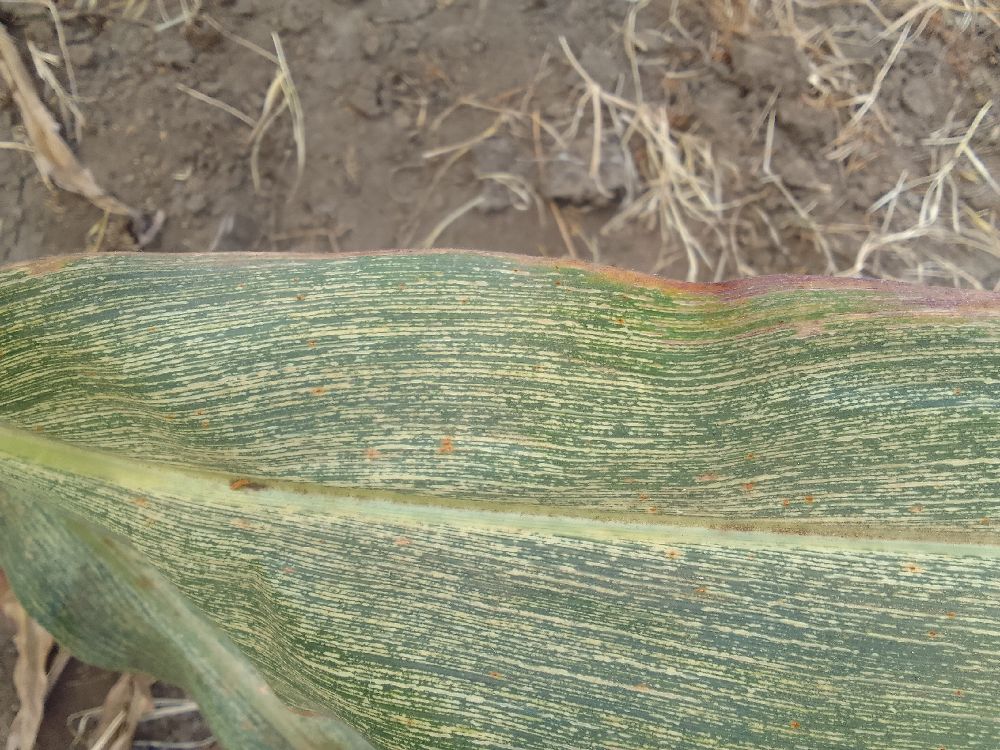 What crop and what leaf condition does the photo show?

maize, maize streak virus
